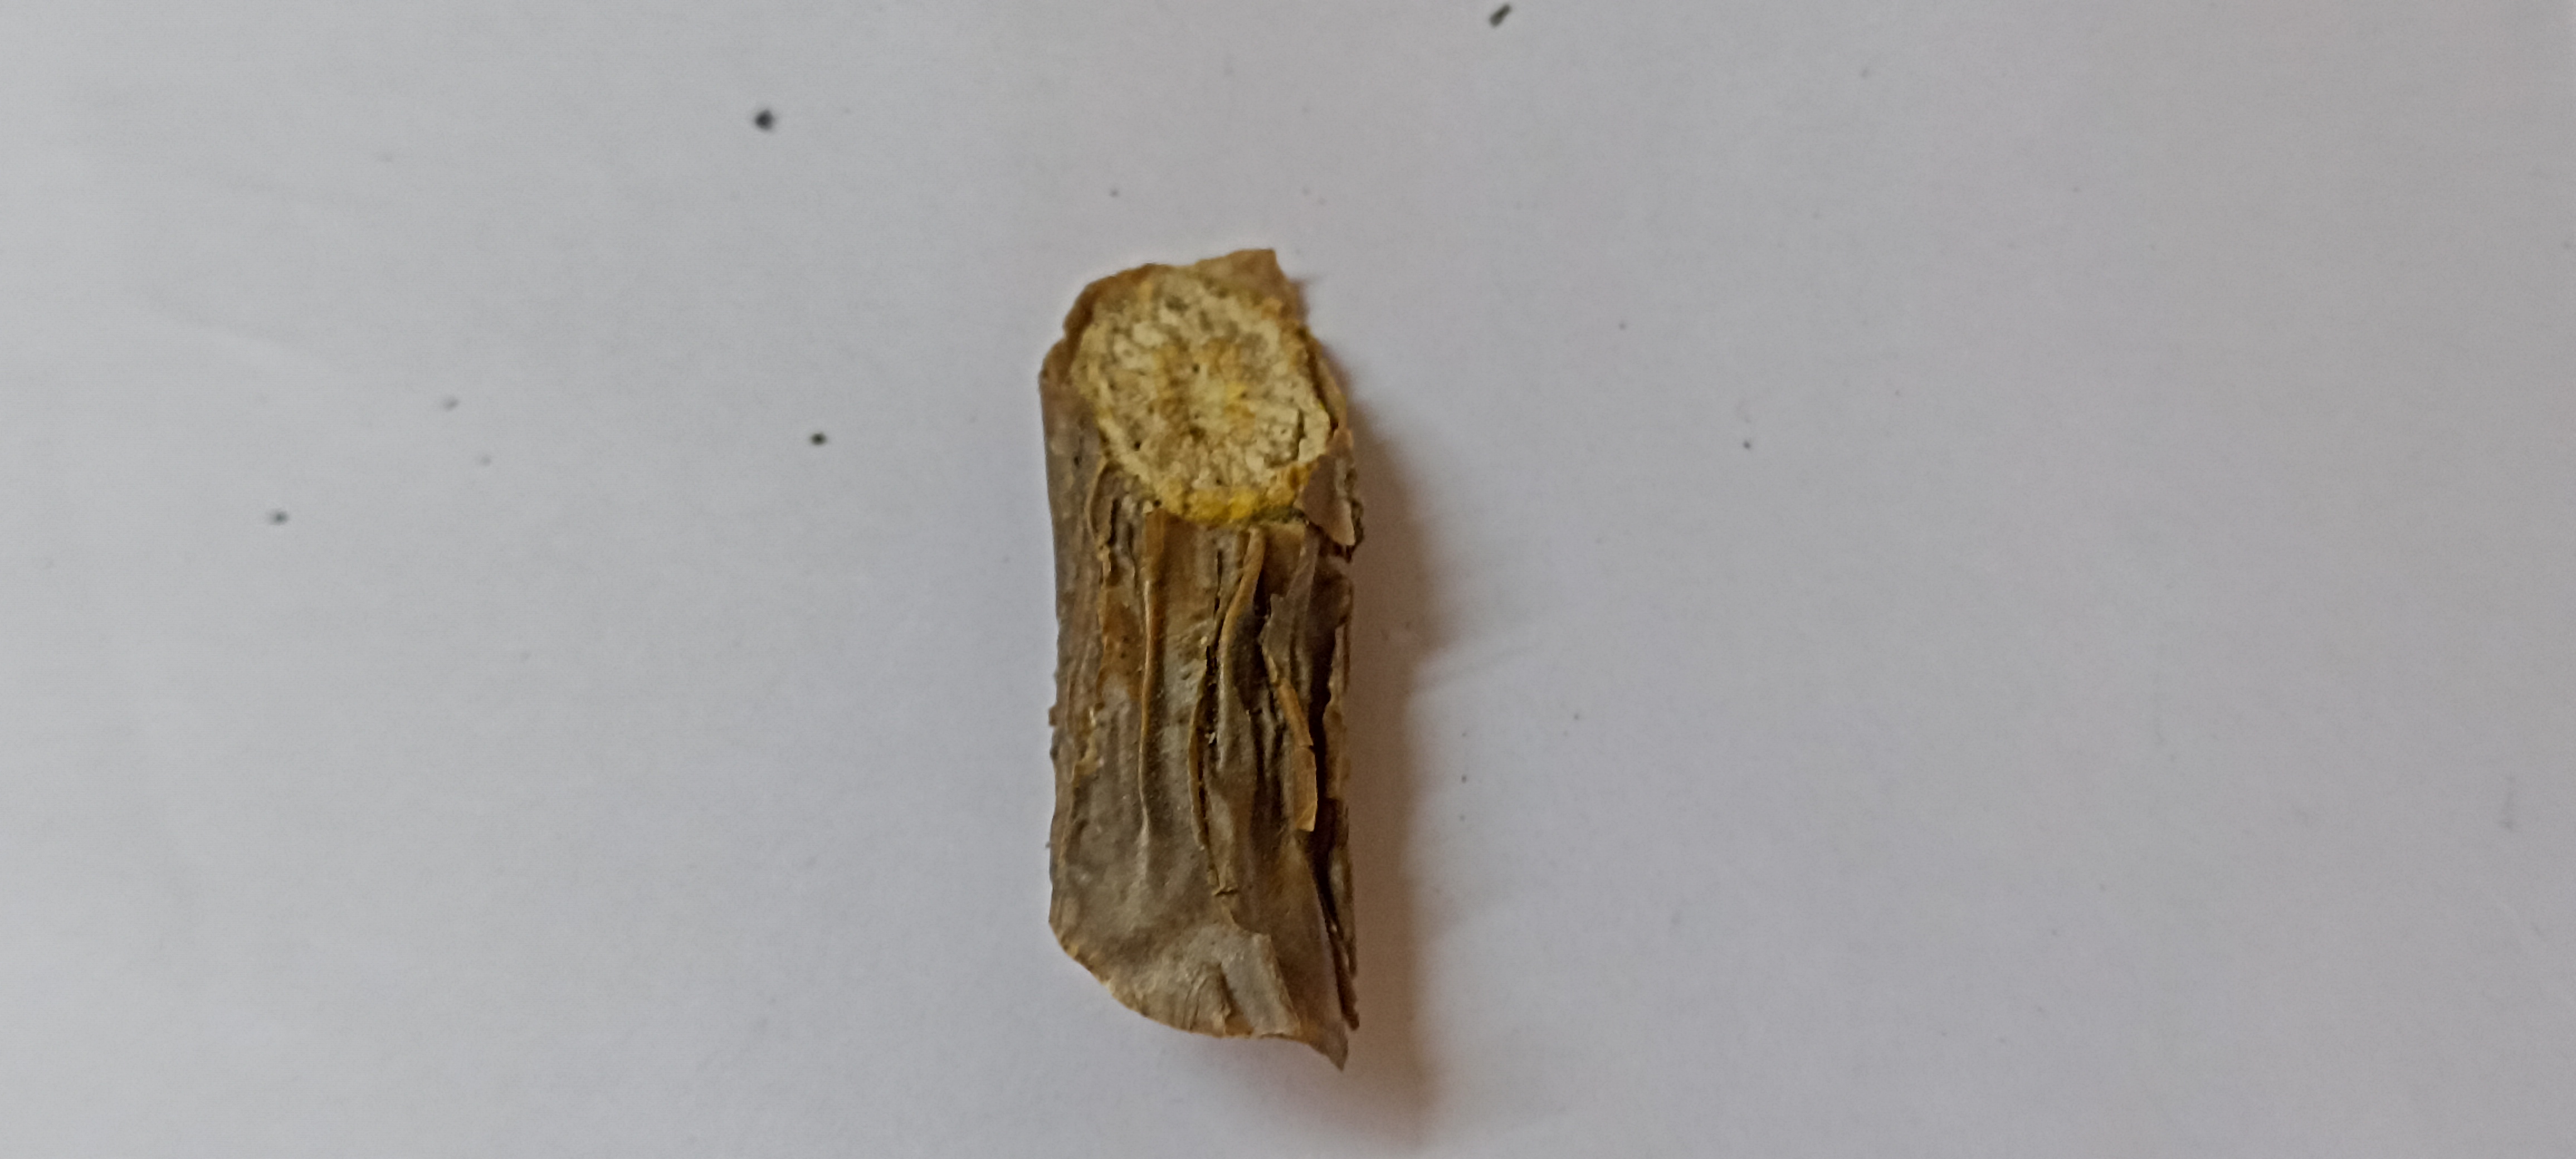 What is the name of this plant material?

gulvel
